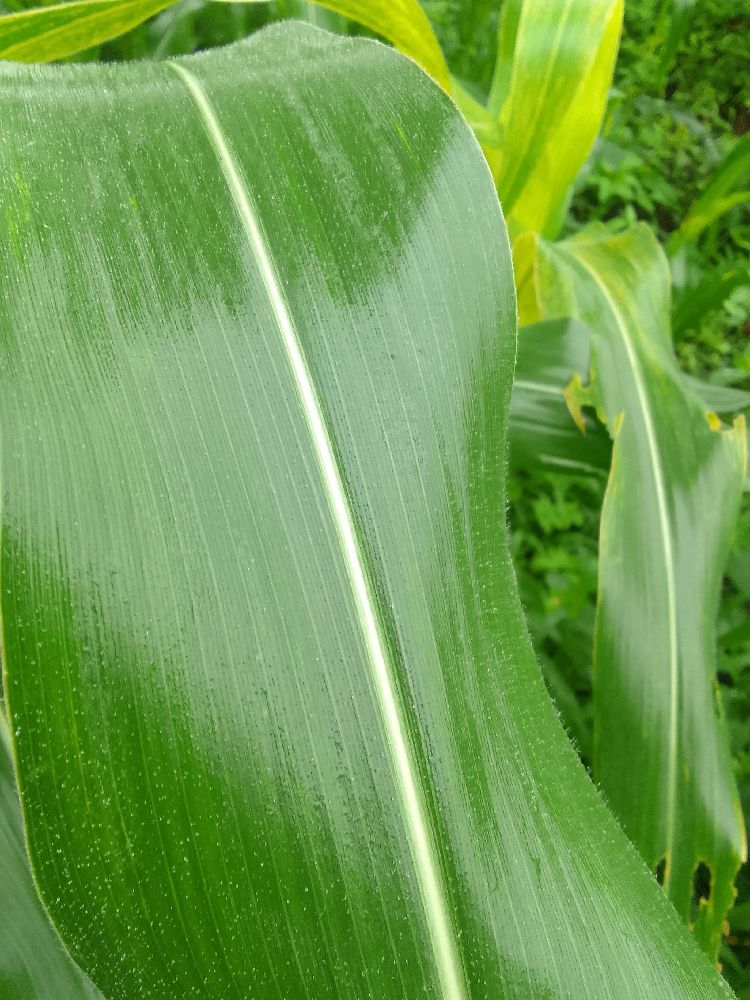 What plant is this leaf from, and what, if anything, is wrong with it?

maize, healthy
